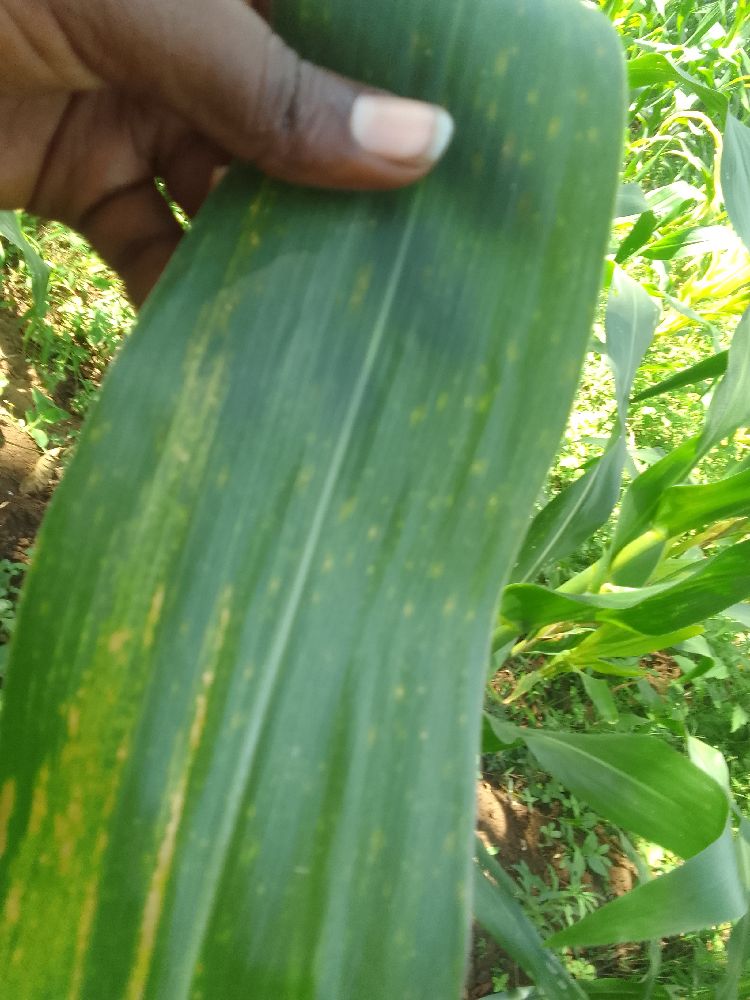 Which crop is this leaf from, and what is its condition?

maize, maize lethal necrosis
